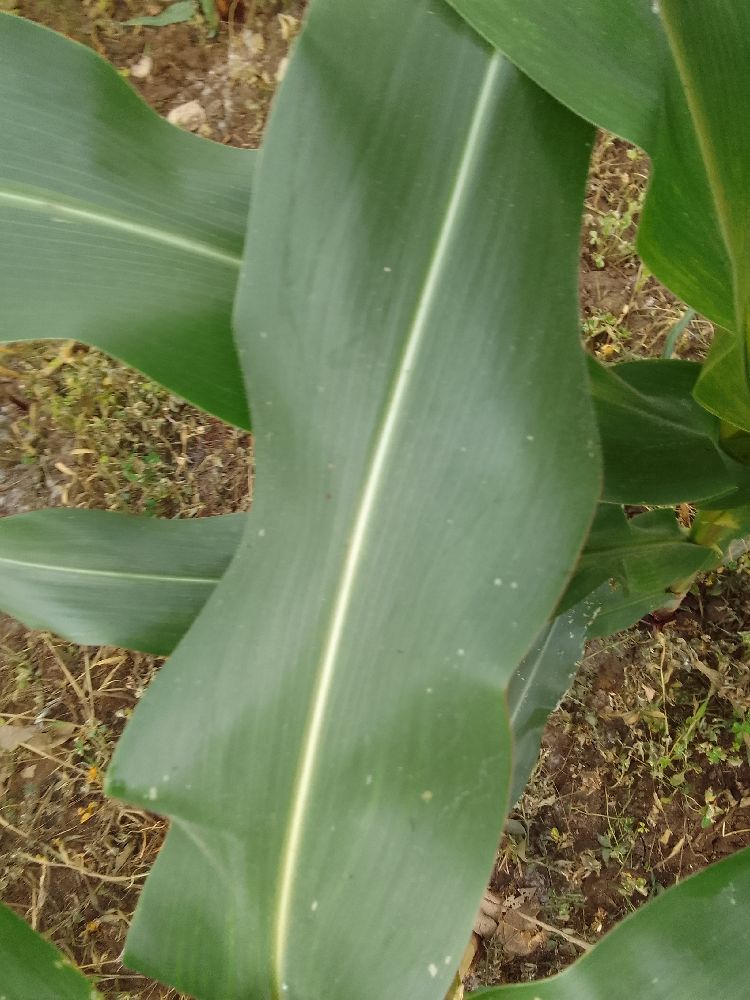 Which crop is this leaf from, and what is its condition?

maize, healthy
